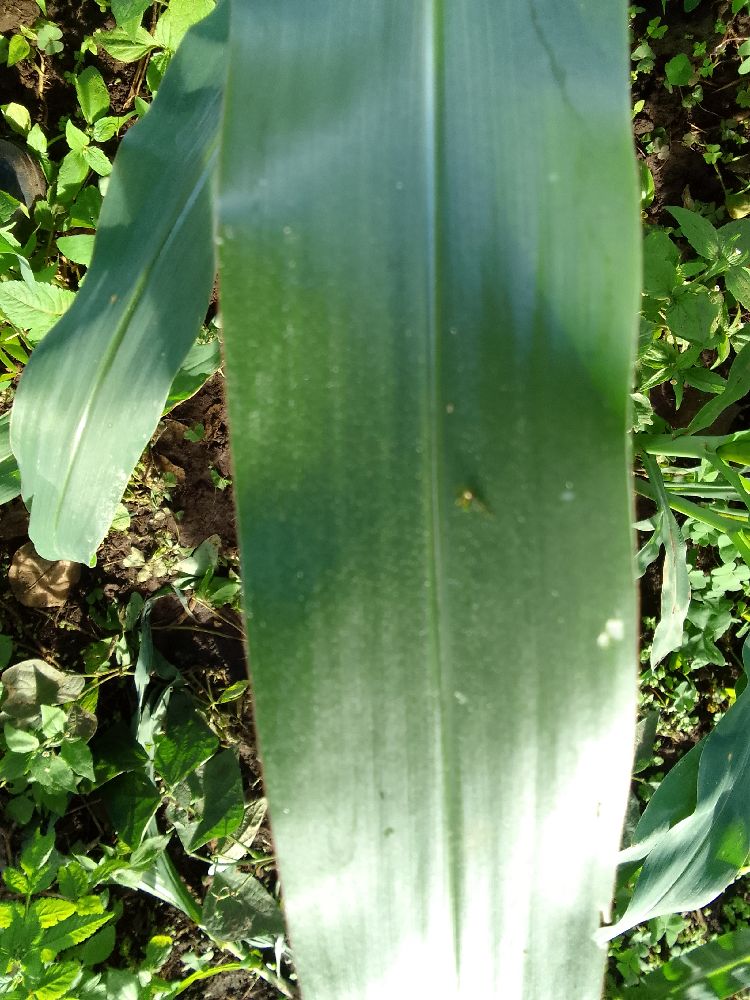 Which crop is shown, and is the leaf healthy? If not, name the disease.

maize, healthy
